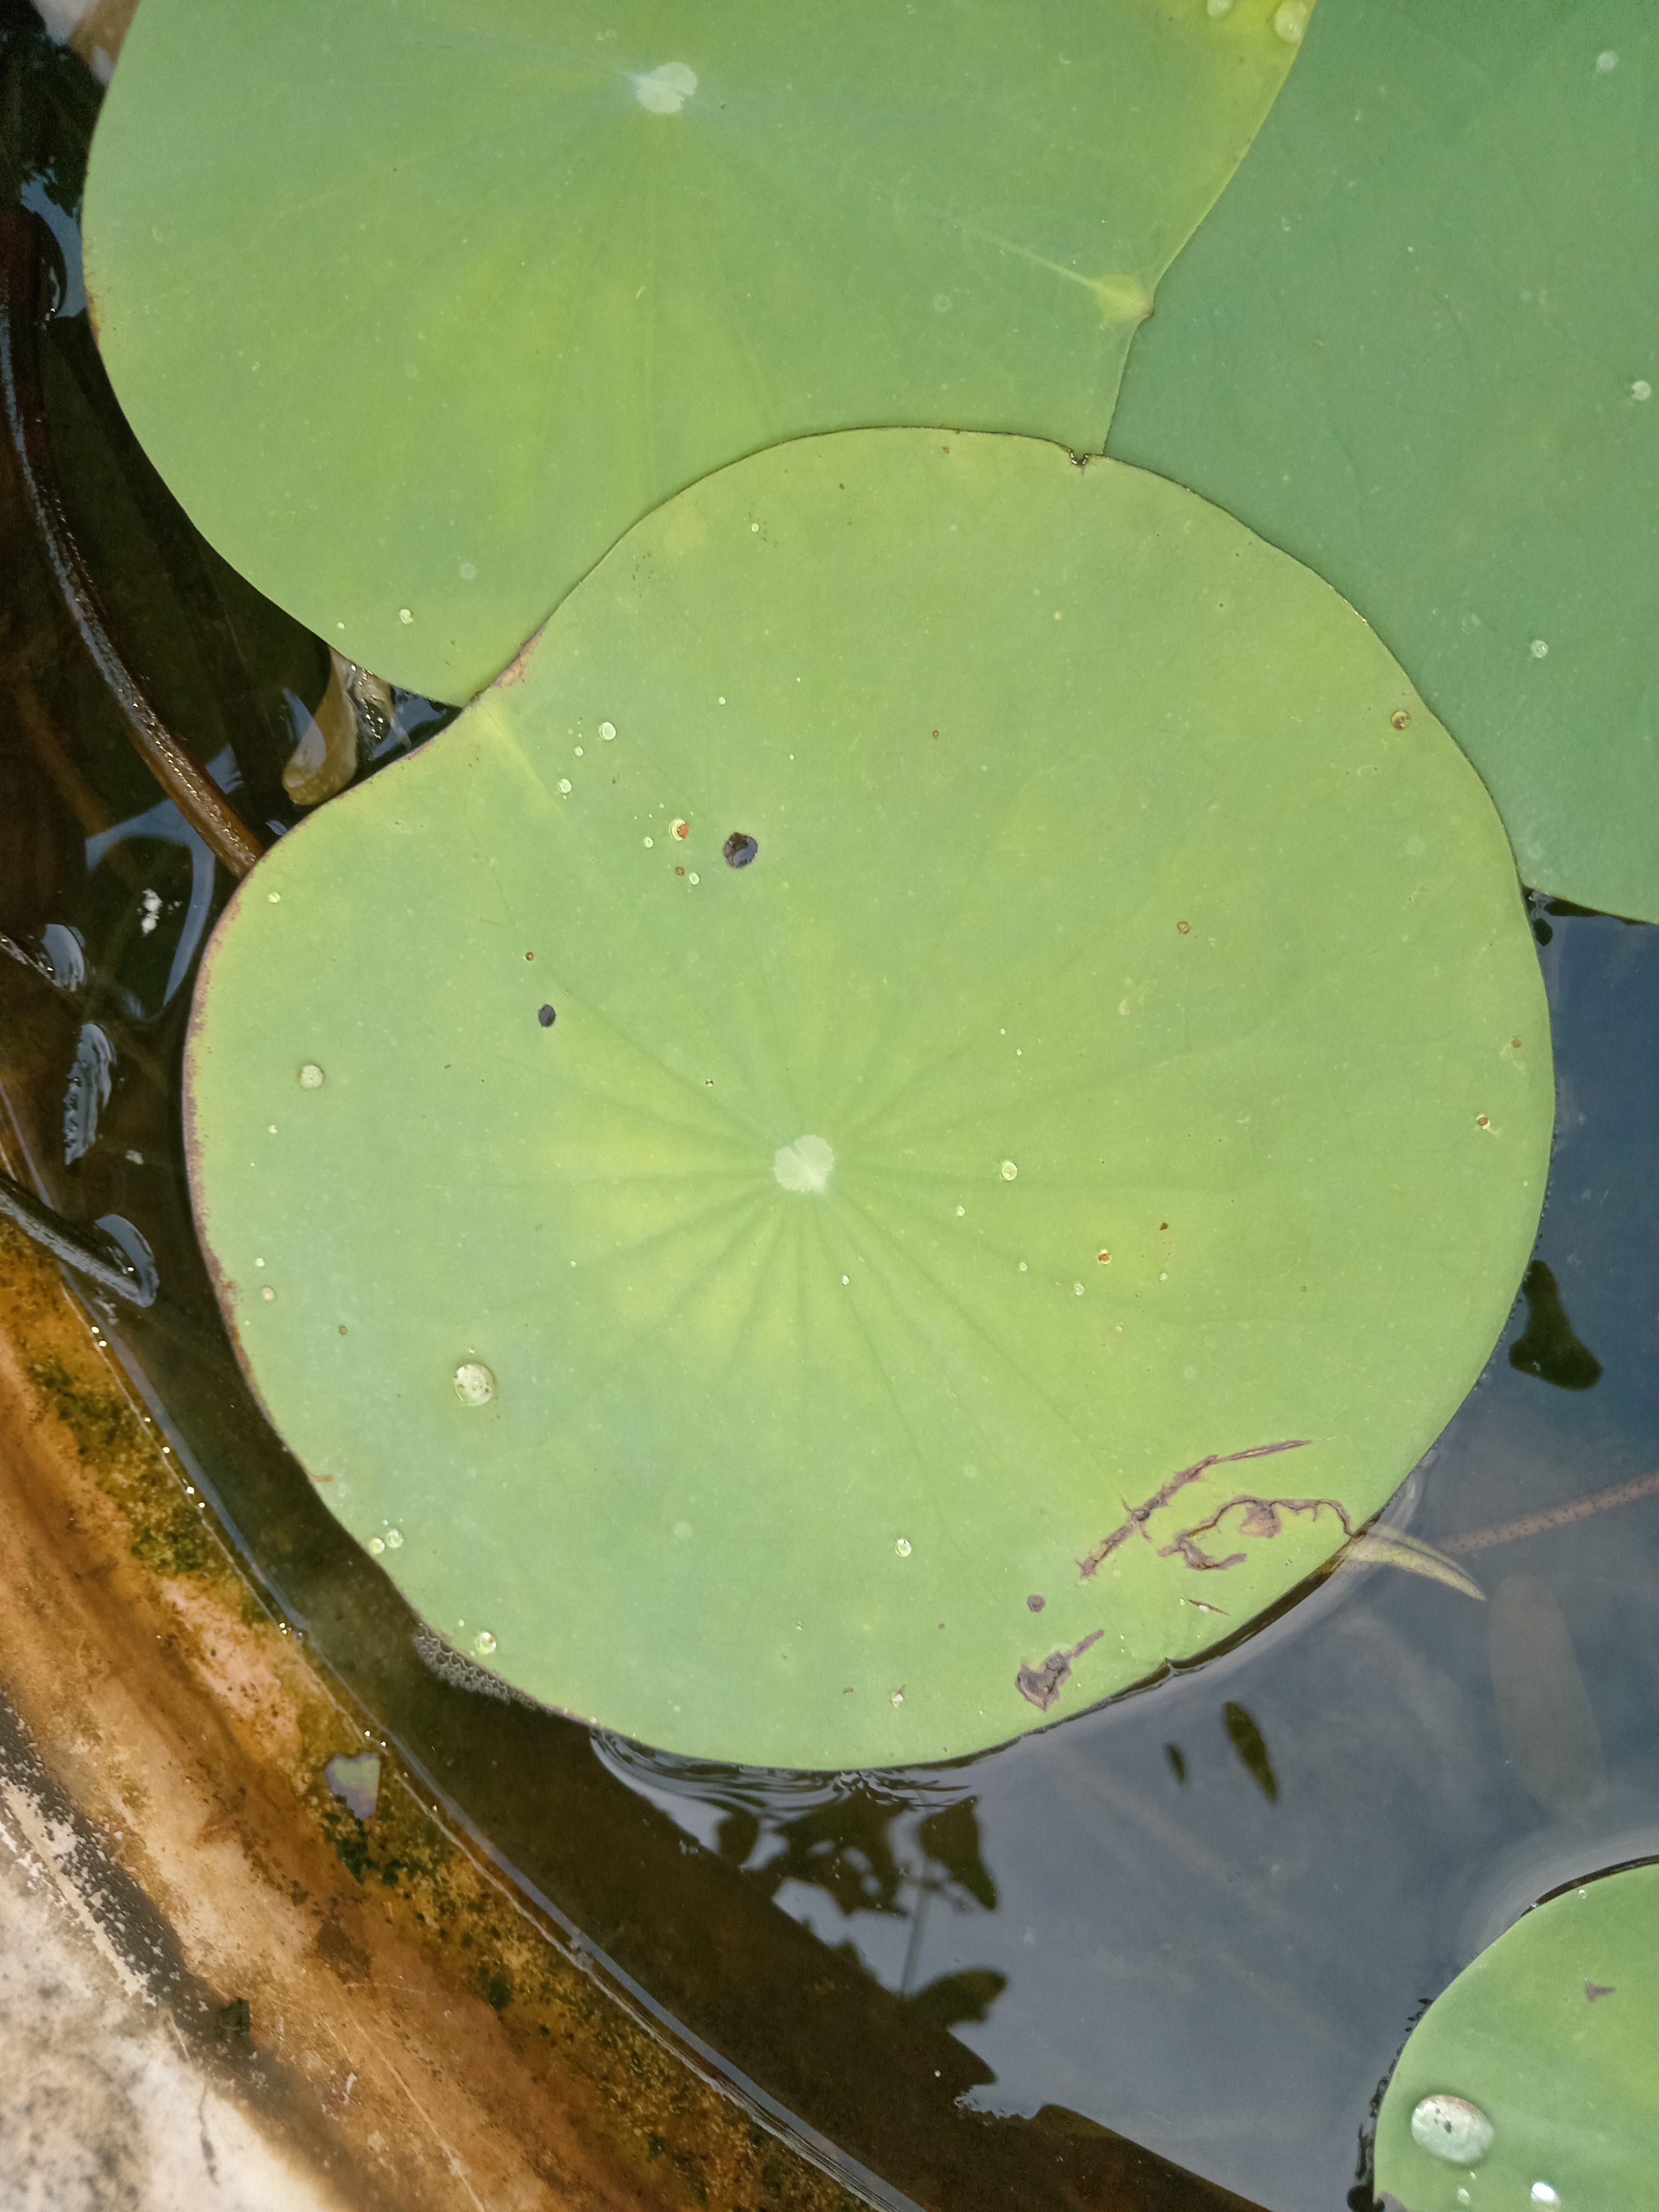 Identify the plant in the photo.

lotus
